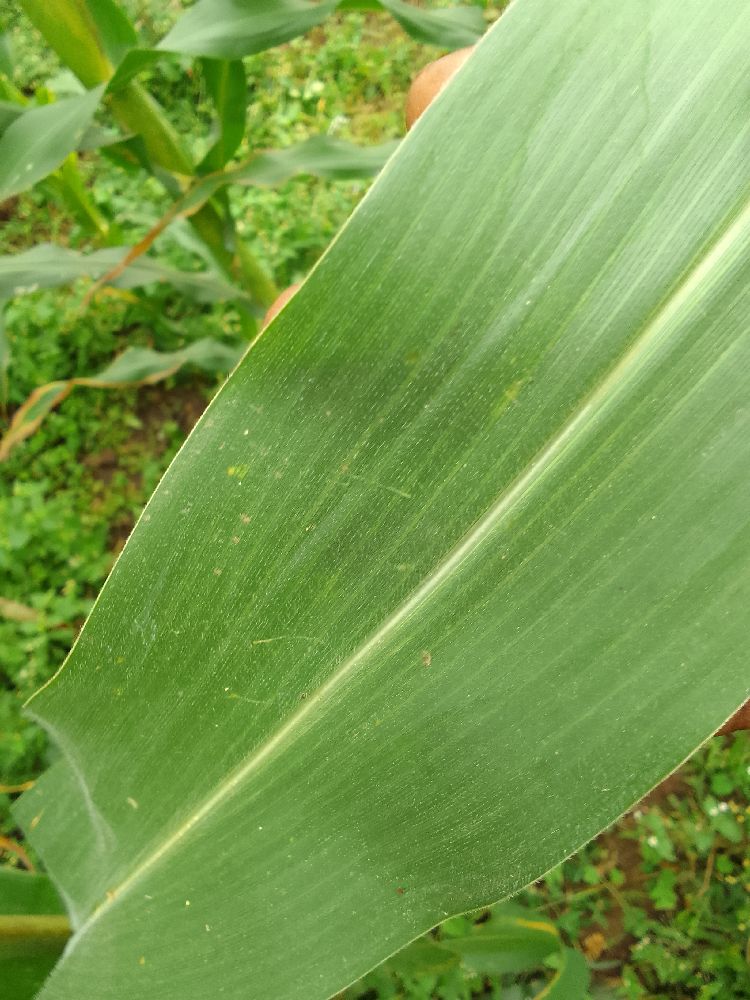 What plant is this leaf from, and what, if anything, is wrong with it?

maize, healthy
